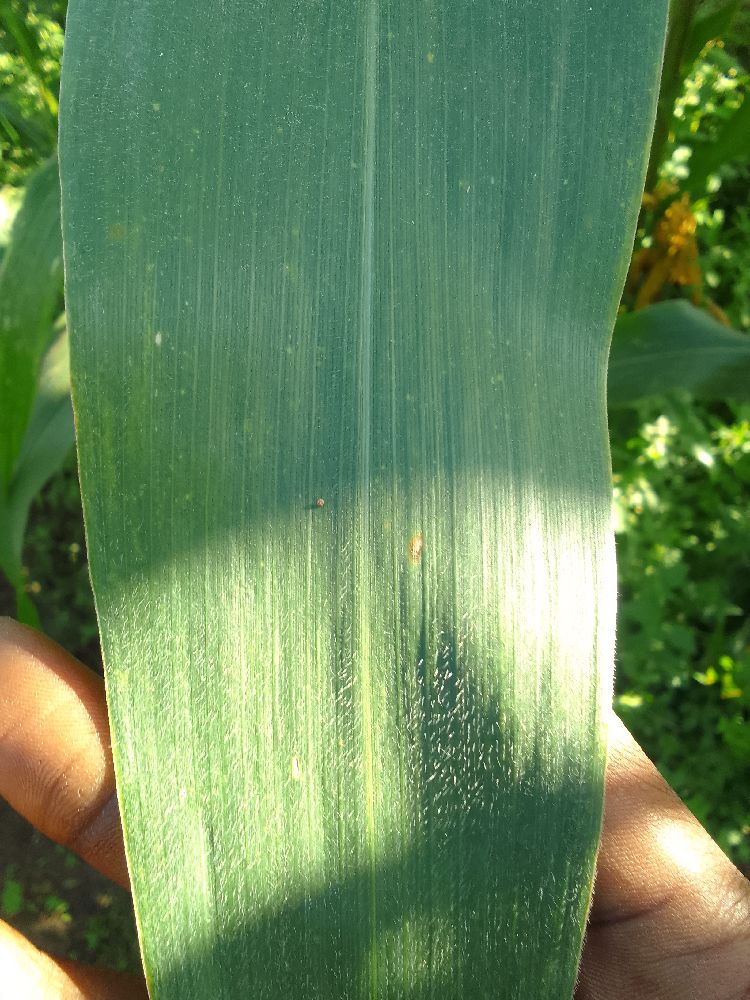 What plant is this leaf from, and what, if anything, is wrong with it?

maize, healthy
